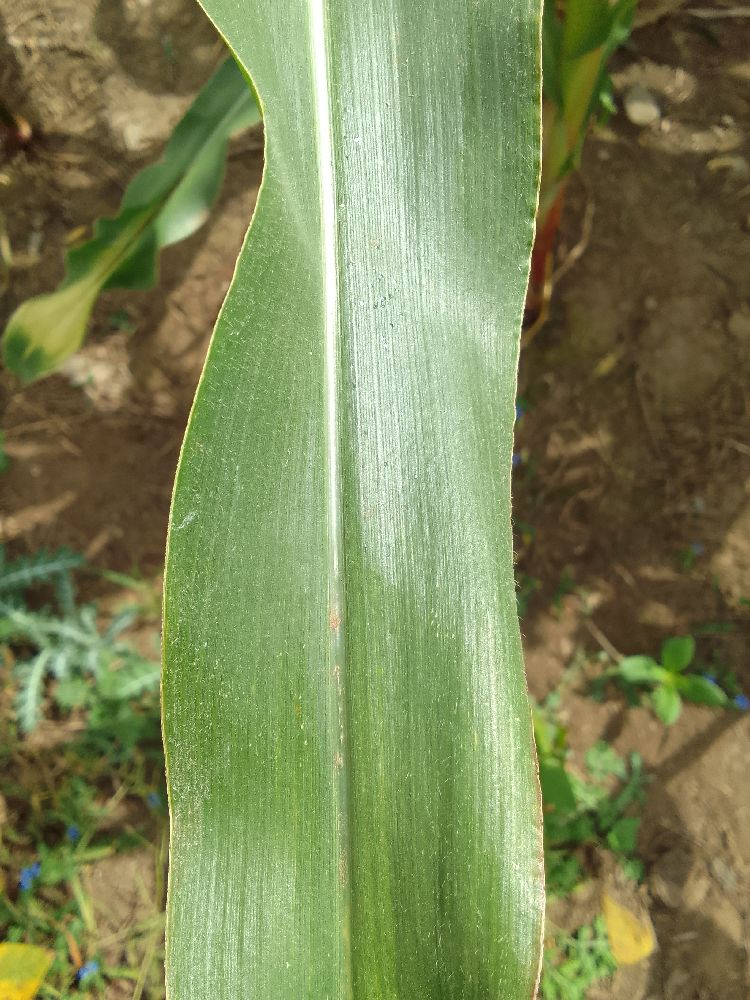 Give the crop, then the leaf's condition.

maize, healthy
